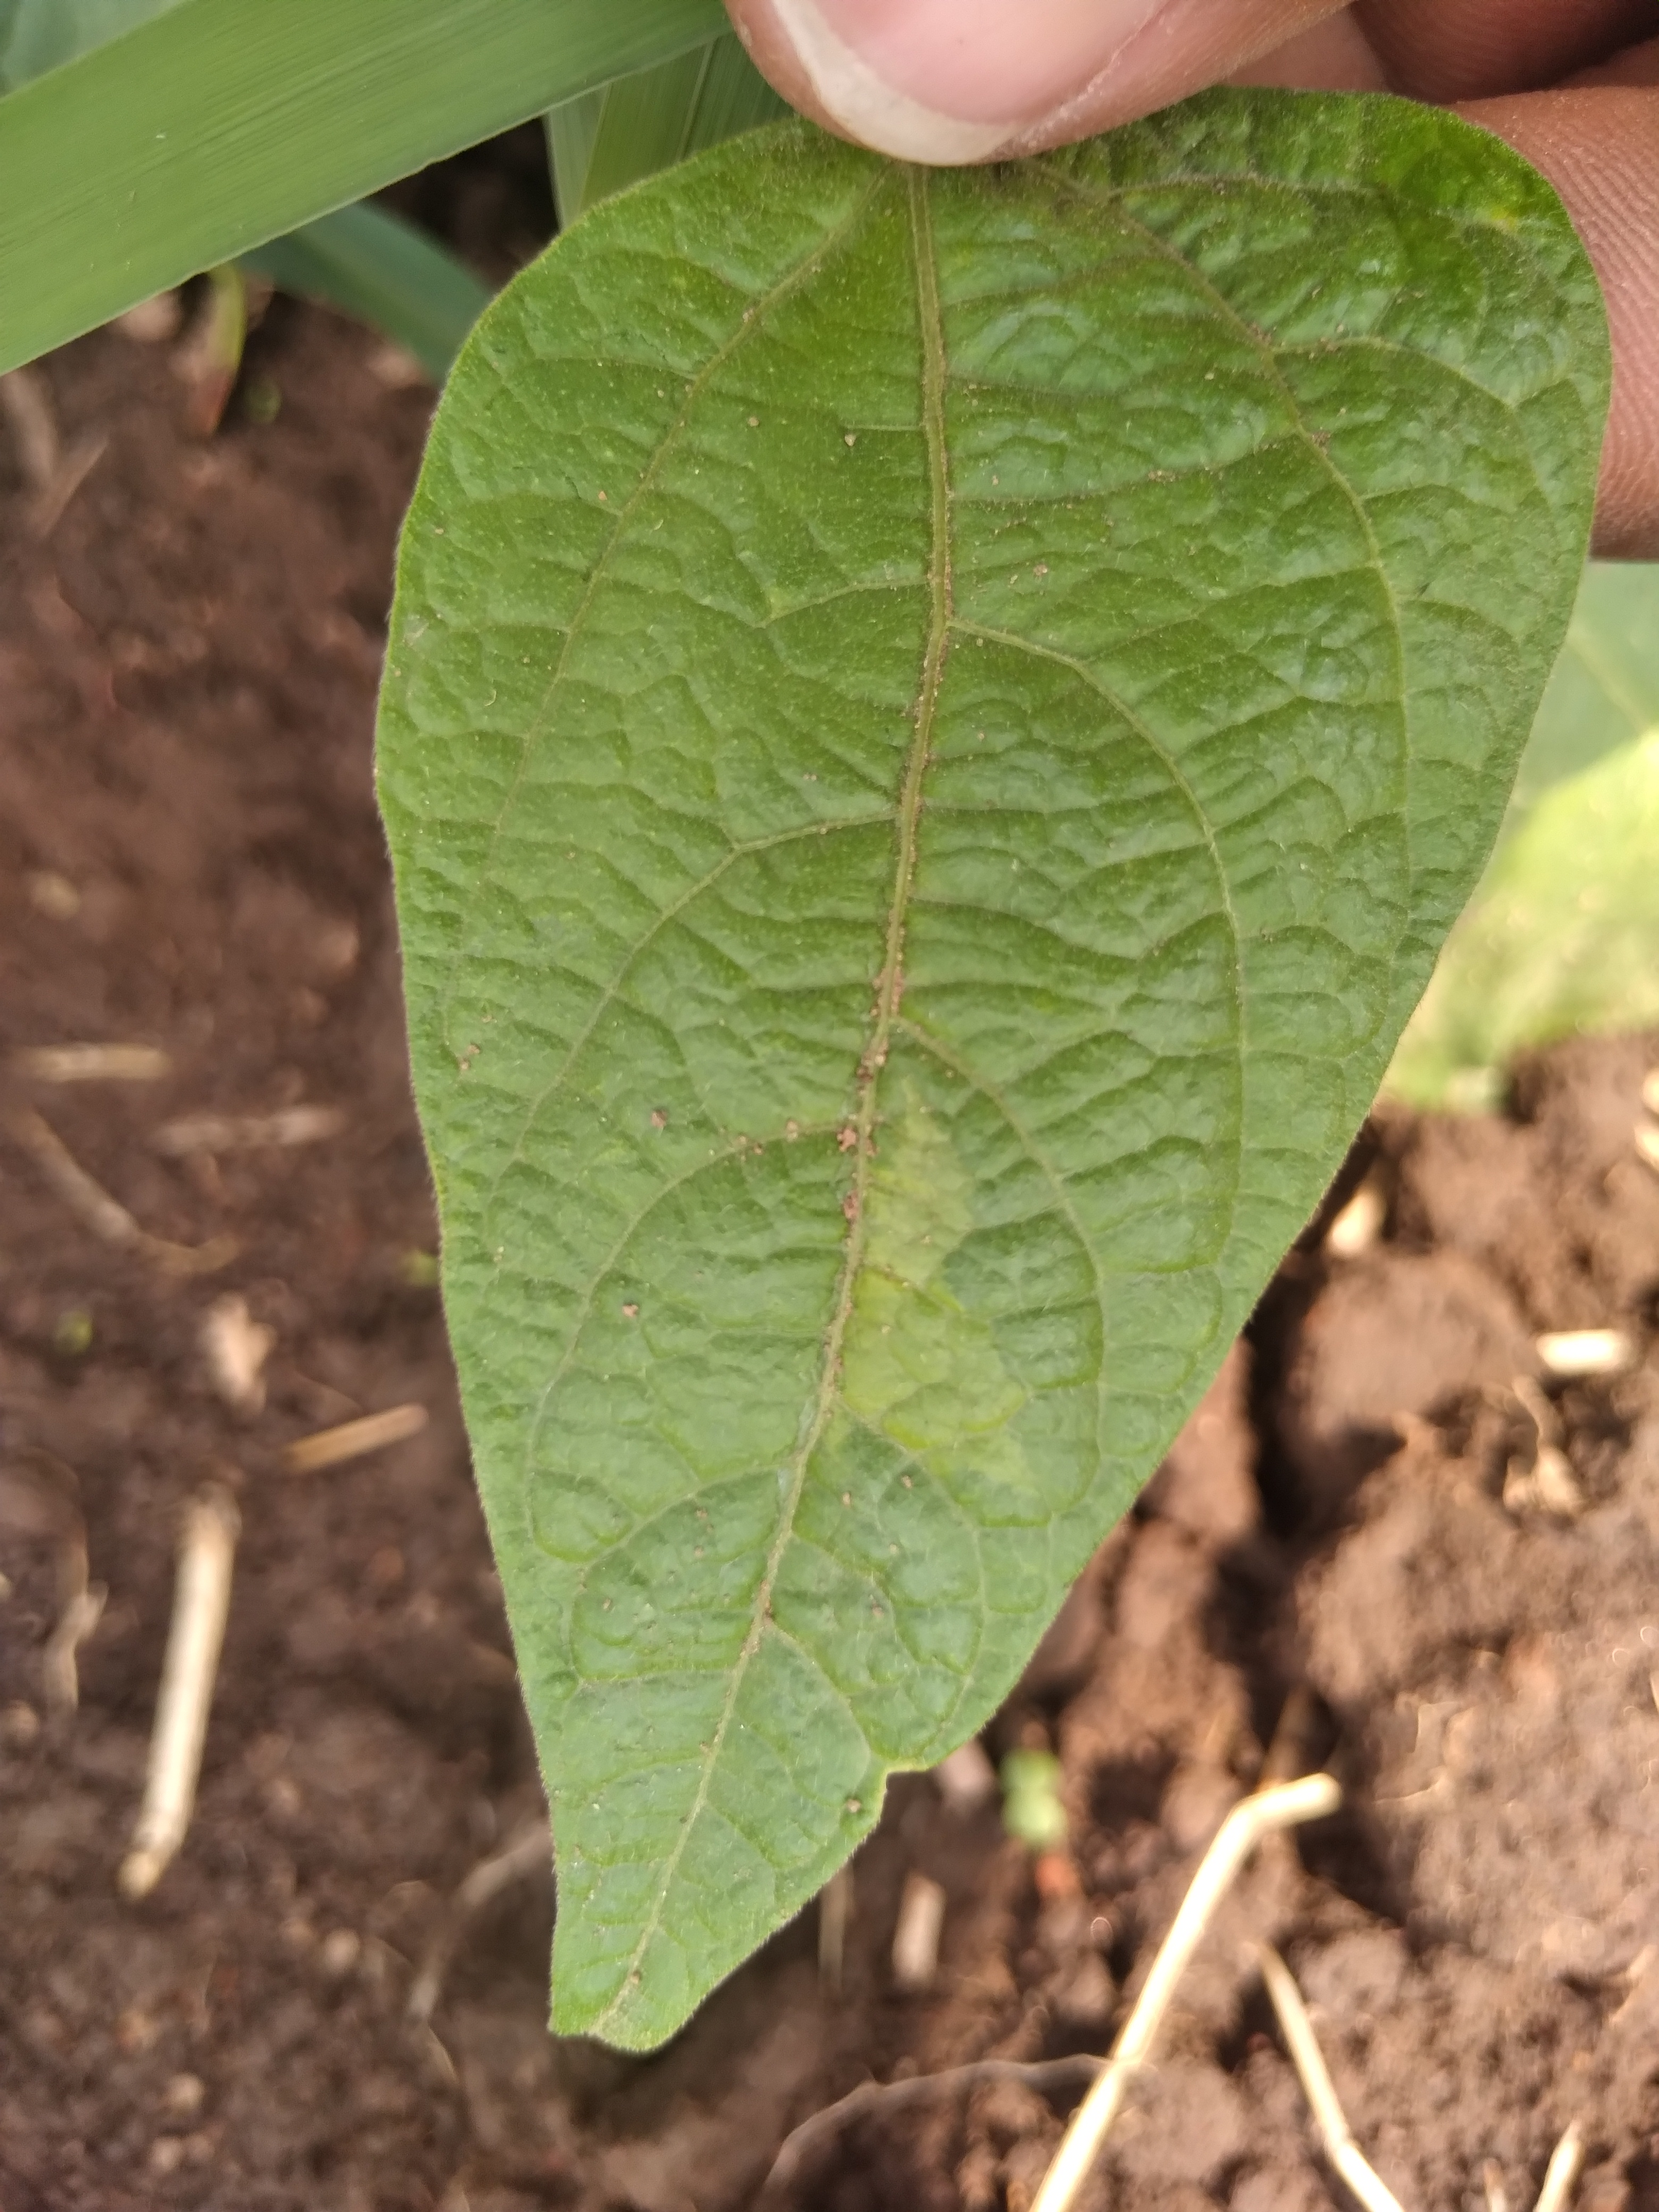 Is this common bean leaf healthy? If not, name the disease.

healthy
